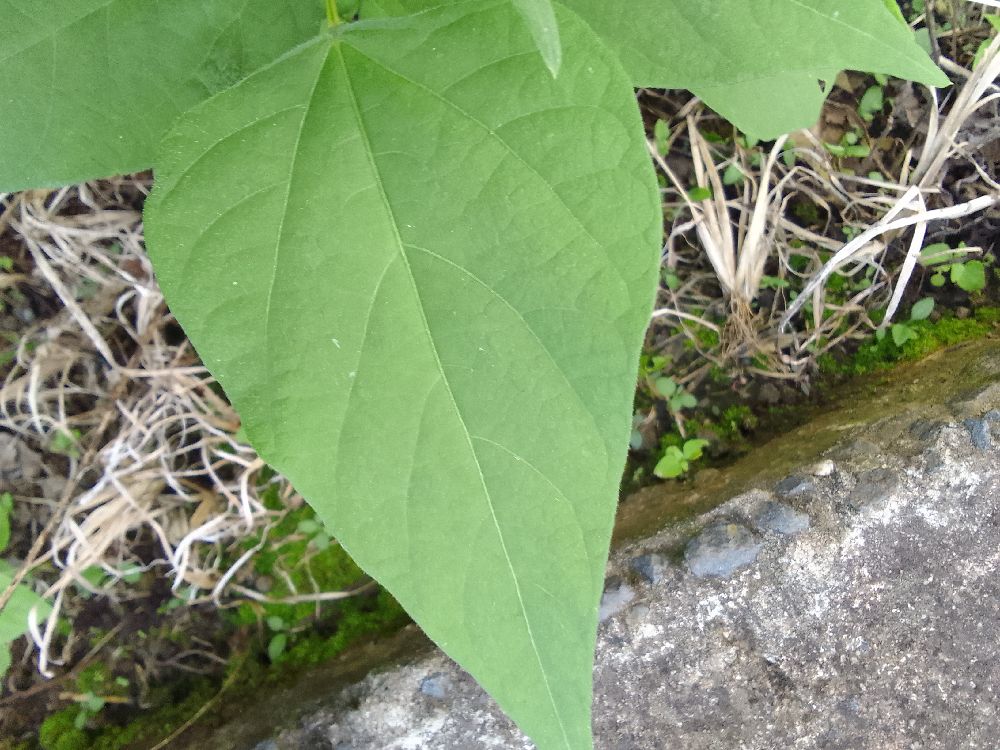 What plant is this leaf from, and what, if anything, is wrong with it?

common bean, healthy
